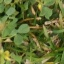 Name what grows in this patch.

unstructured weed
